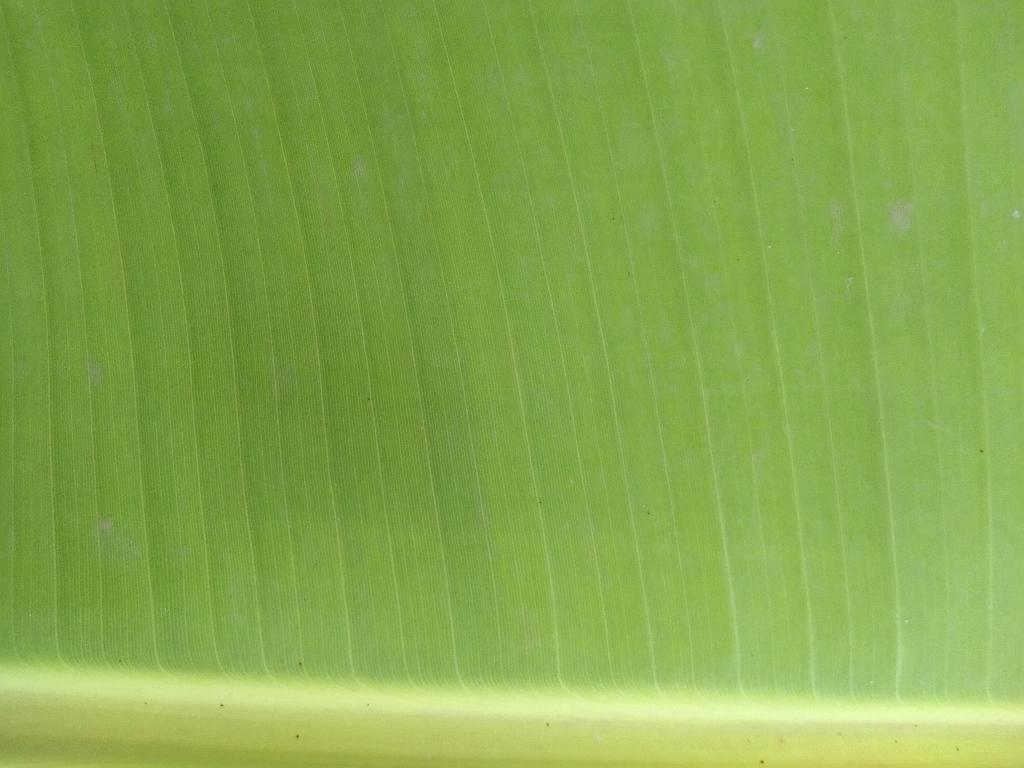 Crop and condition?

banana, healthy
